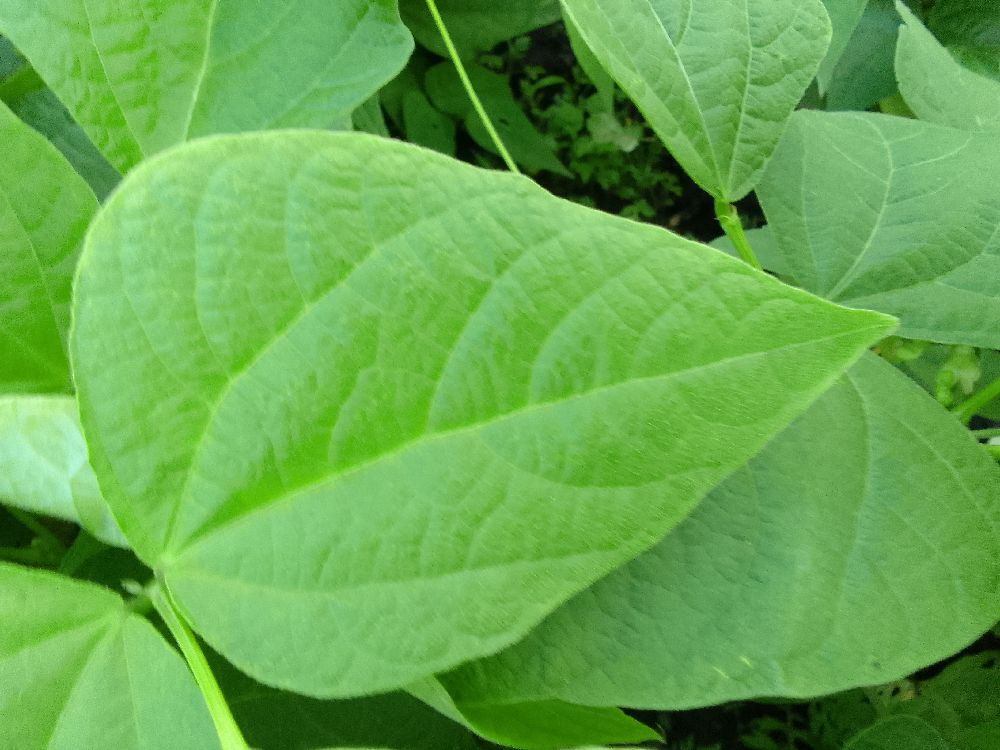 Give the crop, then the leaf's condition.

common bean, healthy
